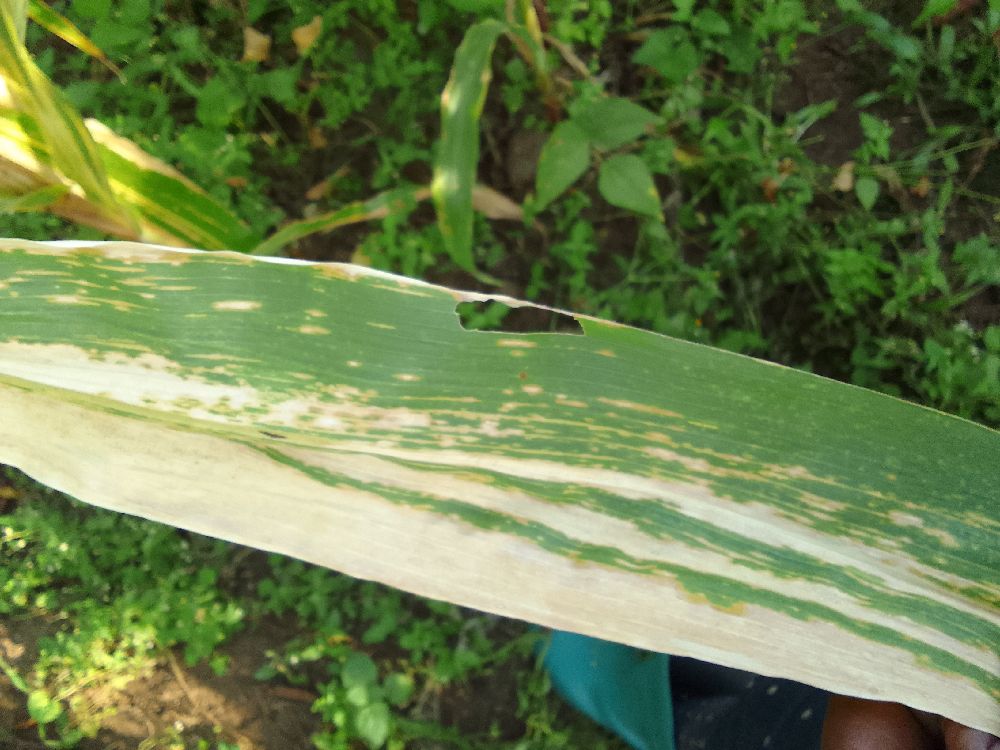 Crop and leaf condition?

maize, maize lethal necrosis
